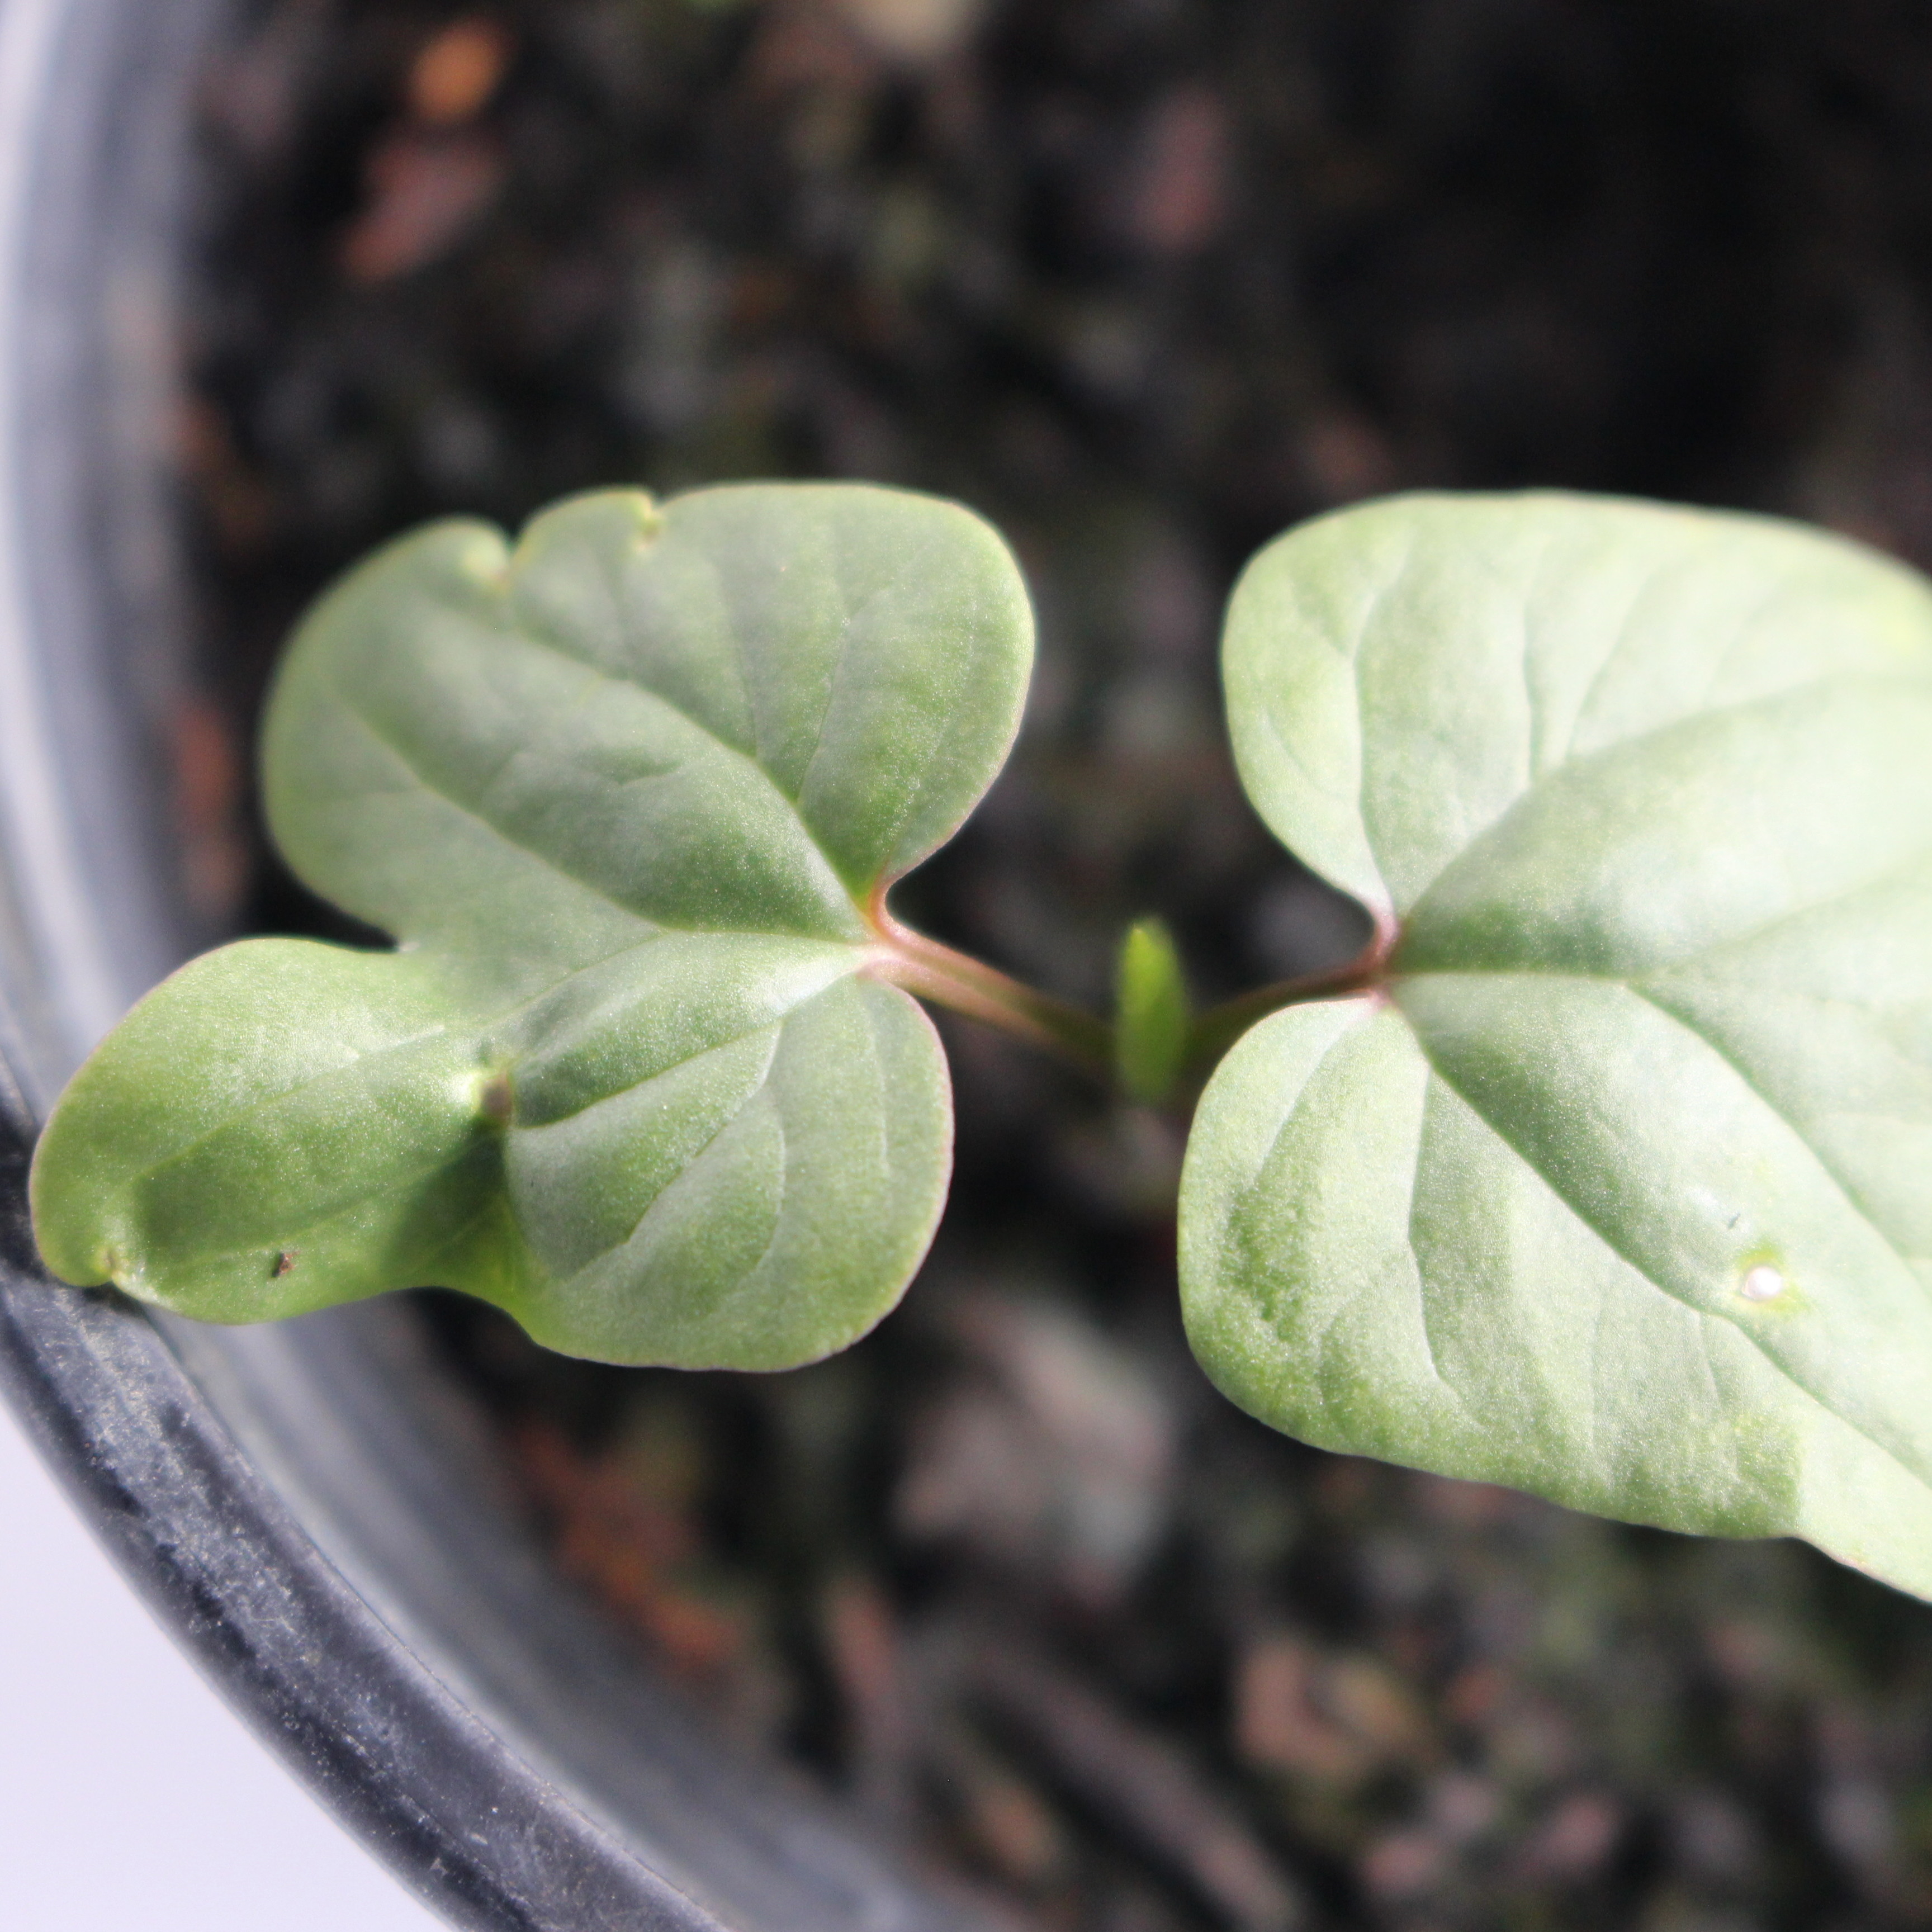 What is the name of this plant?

Convolvulus arvensis
